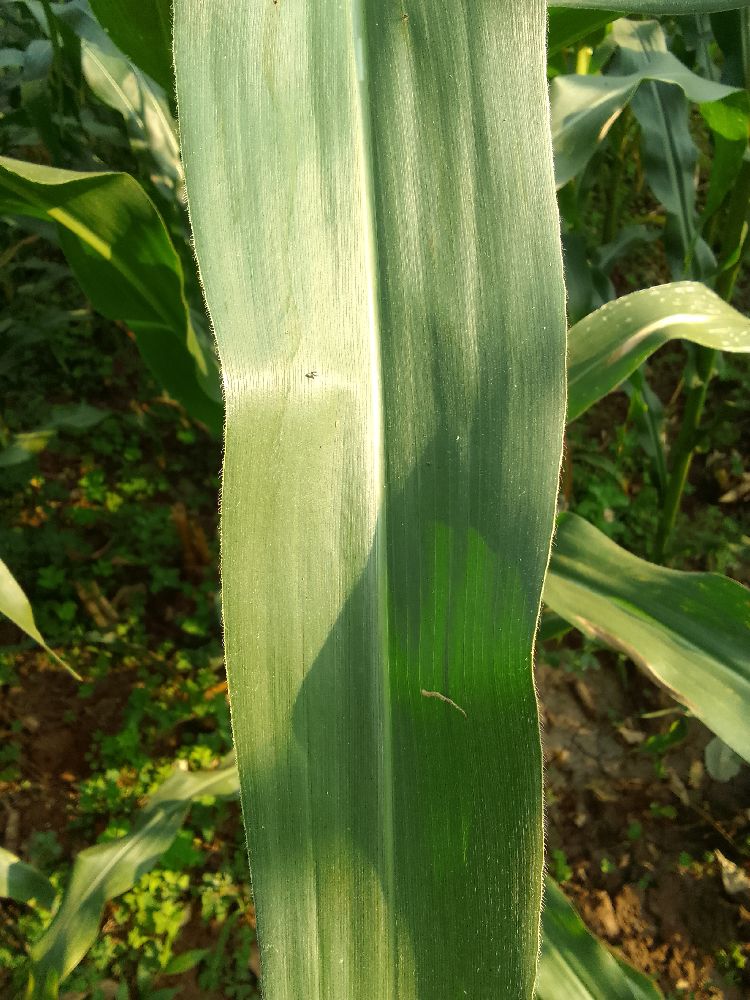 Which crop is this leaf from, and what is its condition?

maize, healthy
